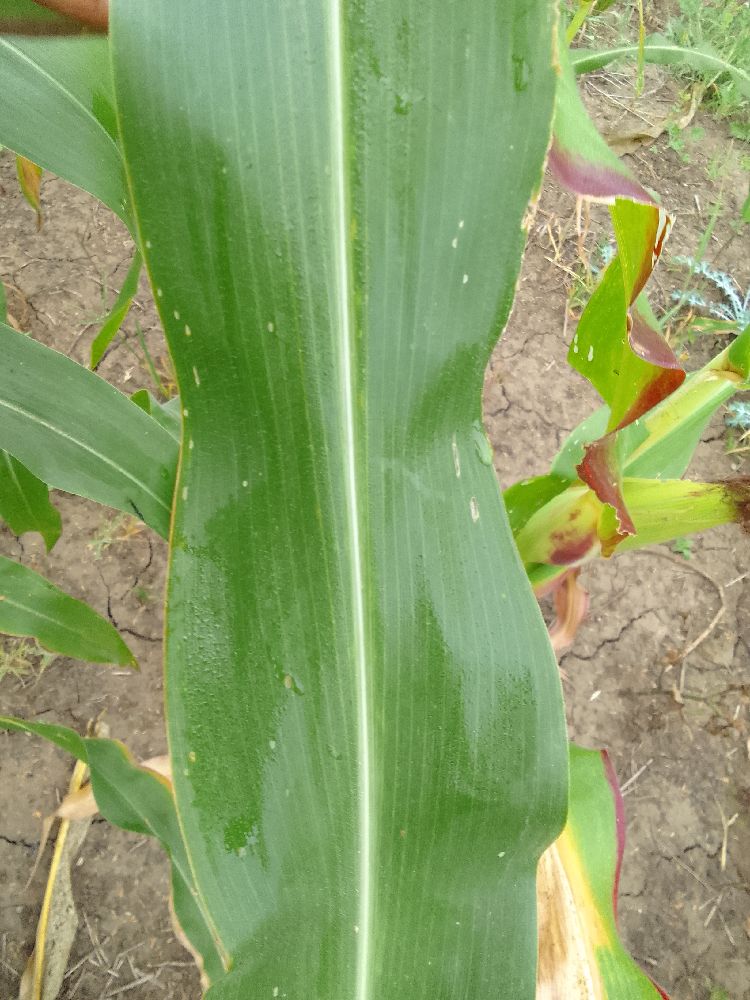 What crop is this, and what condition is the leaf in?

maize, healthy
